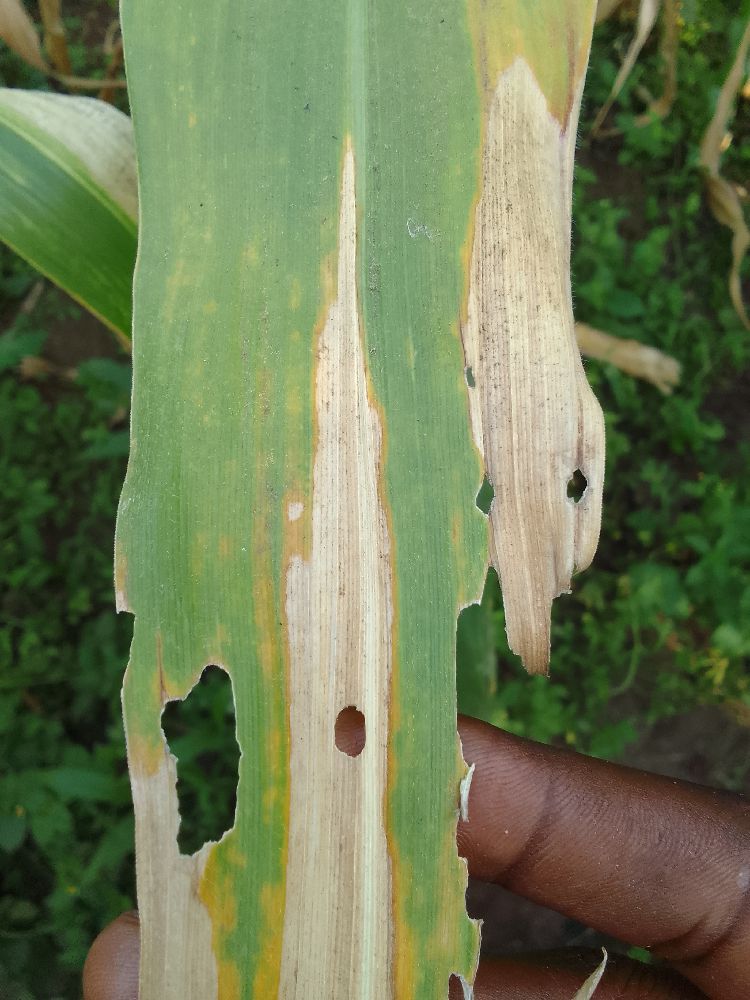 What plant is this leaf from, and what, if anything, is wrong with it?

maize, maize lethal necrosis
